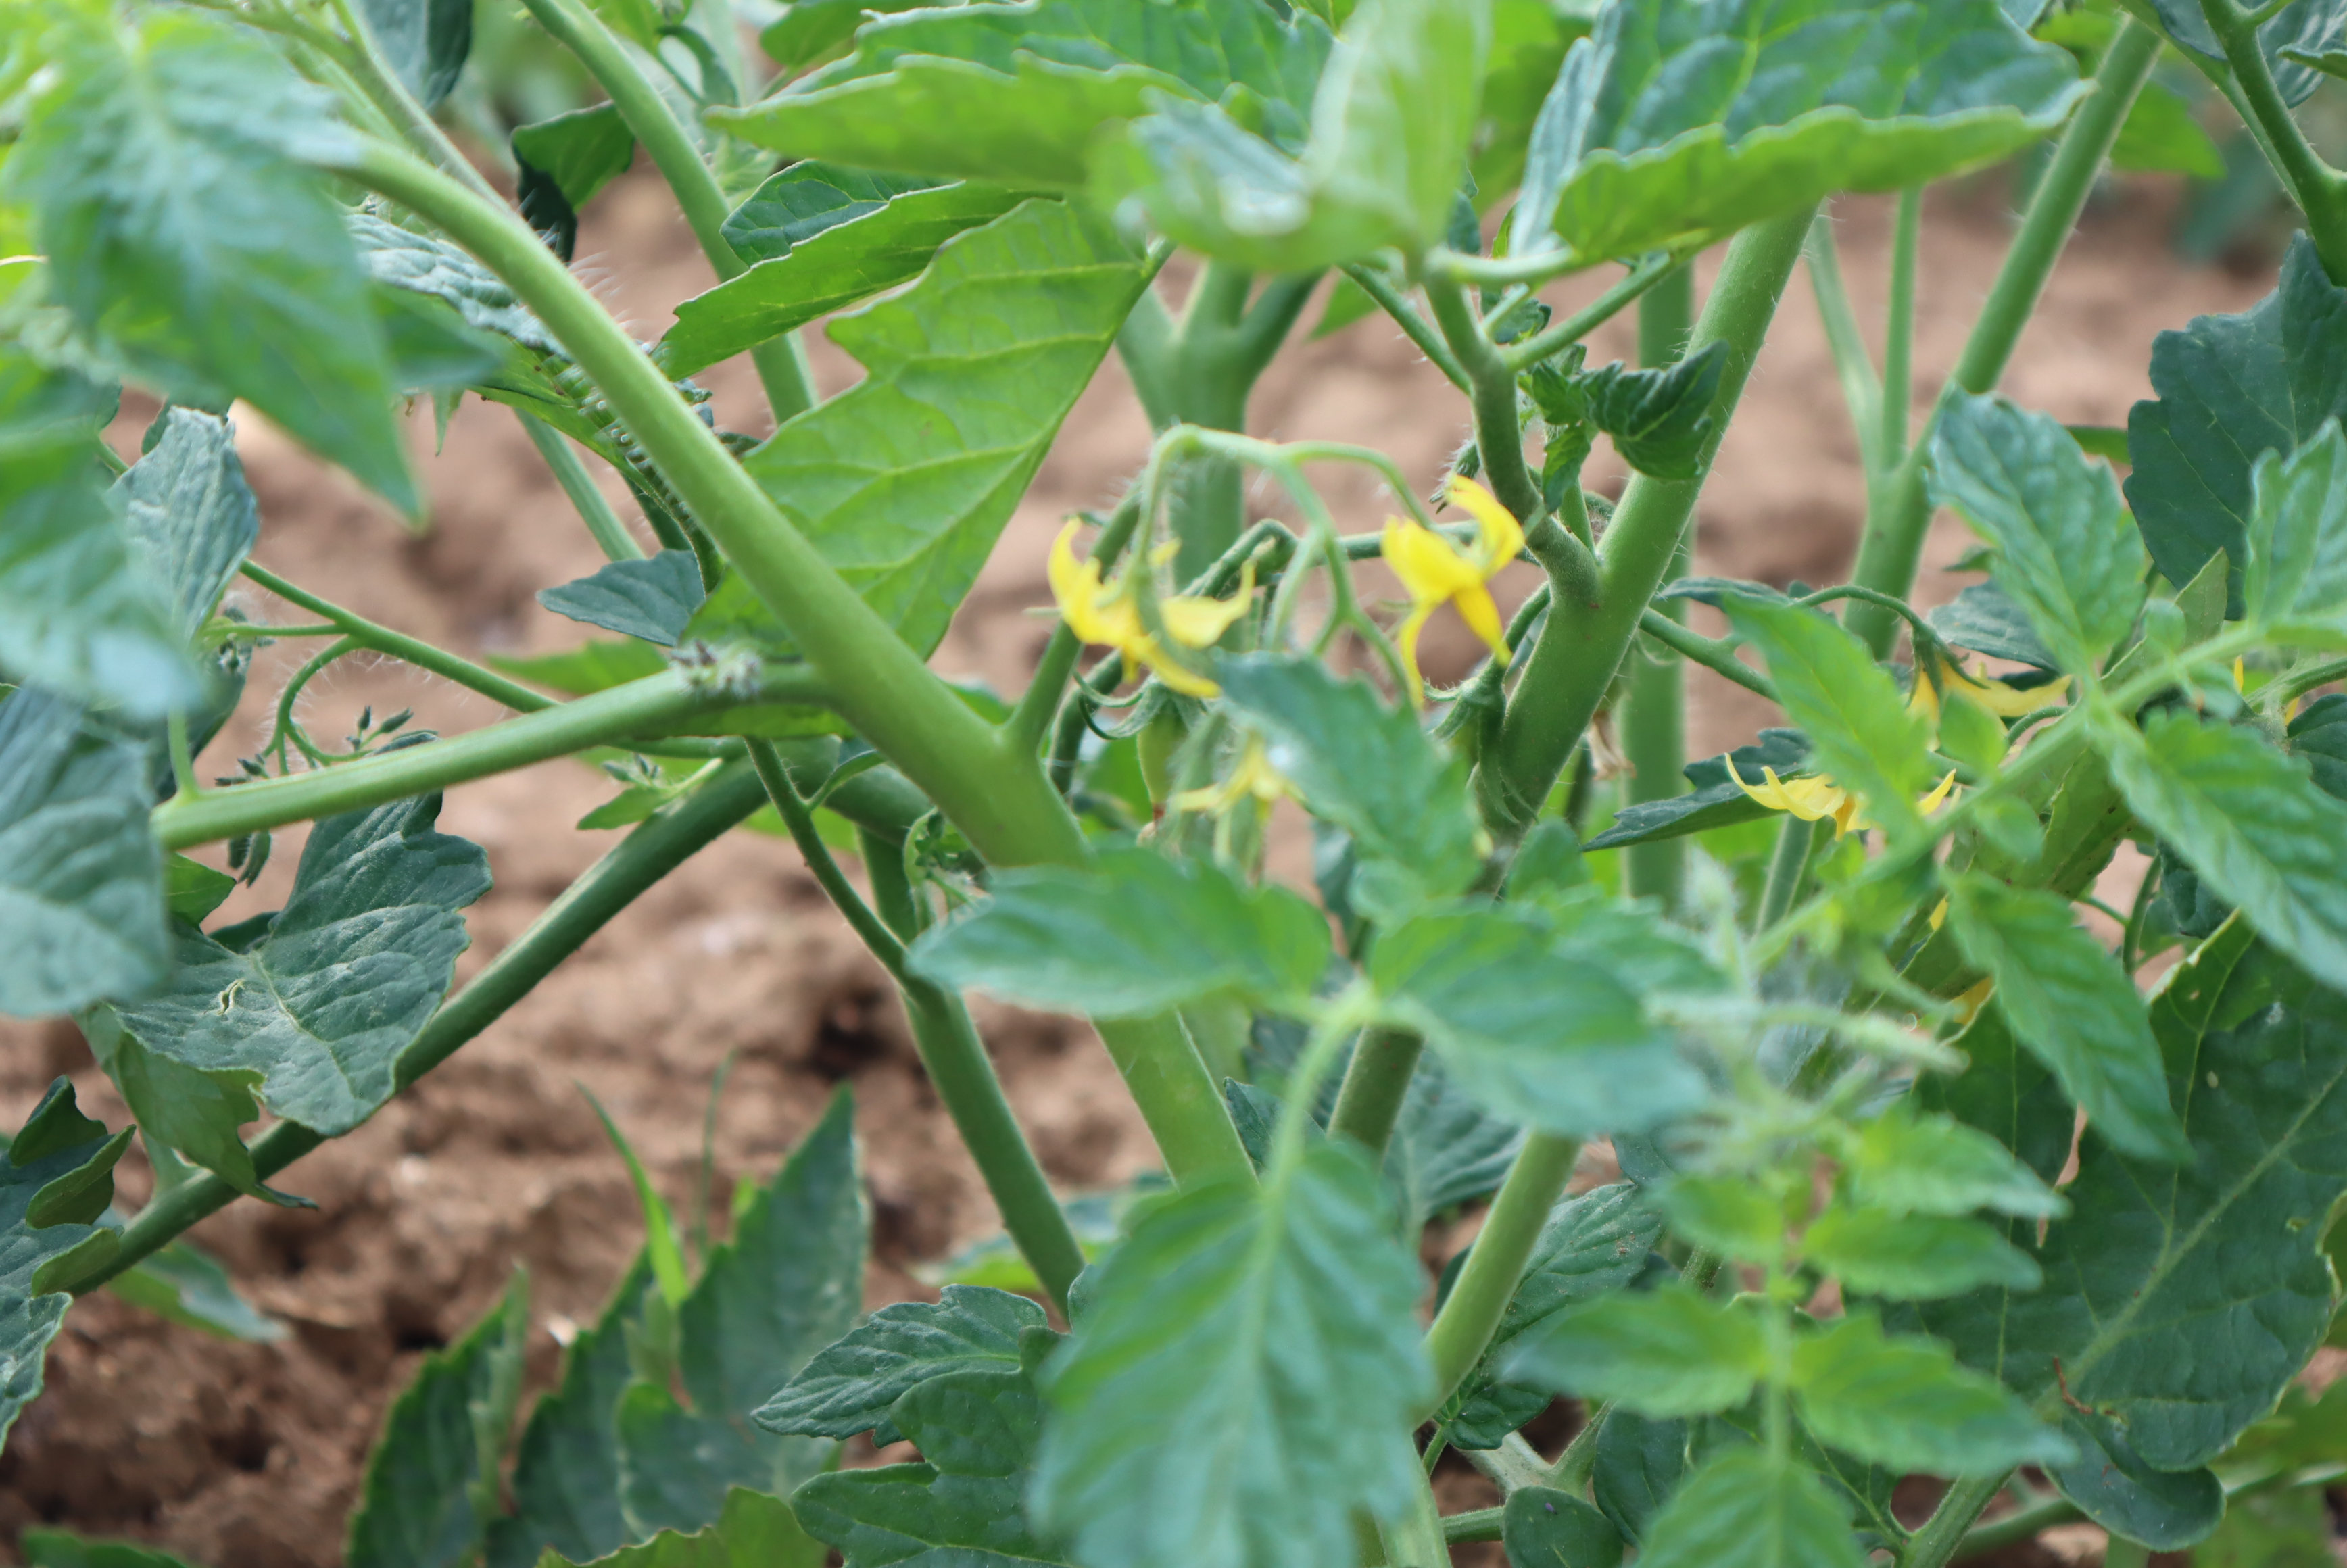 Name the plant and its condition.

tomato, phytophagous
